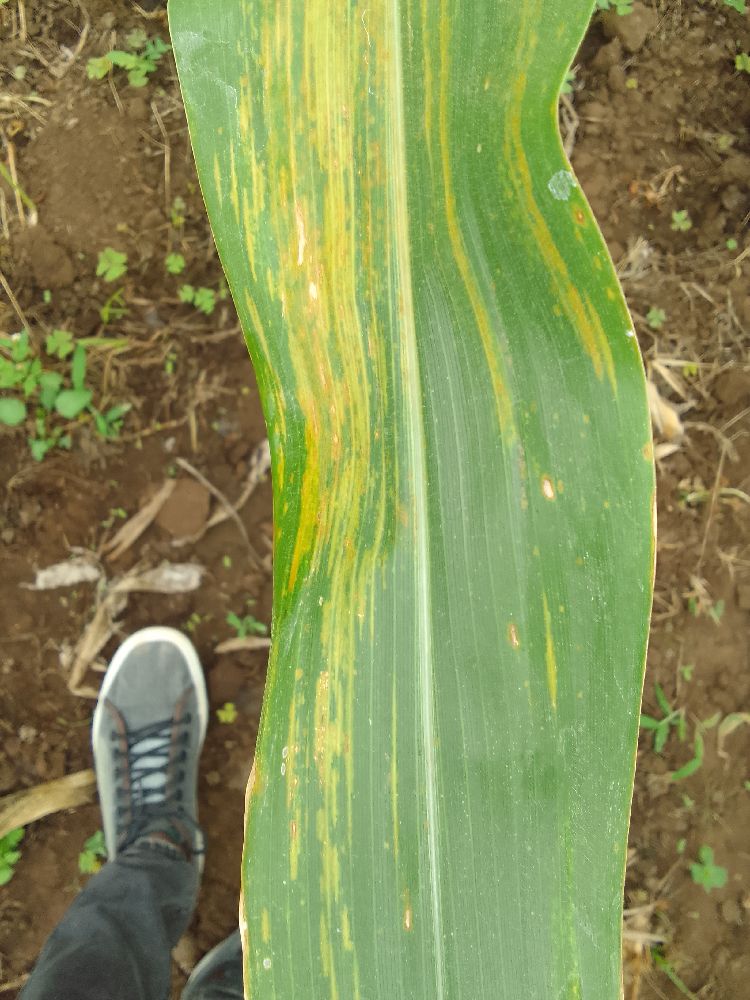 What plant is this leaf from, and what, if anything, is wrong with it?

maize, maize lethal necrosis
